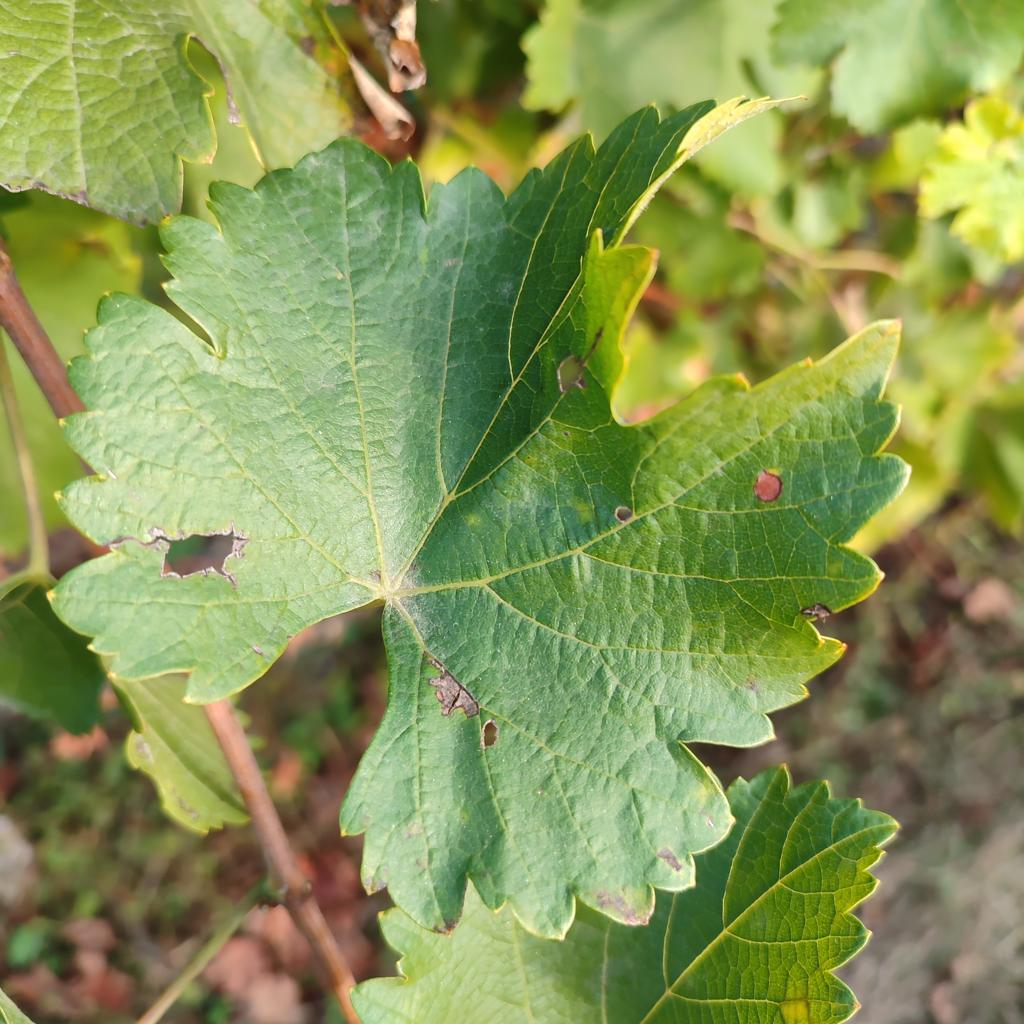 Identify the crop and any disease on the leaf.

grapevine, powdery mildew
